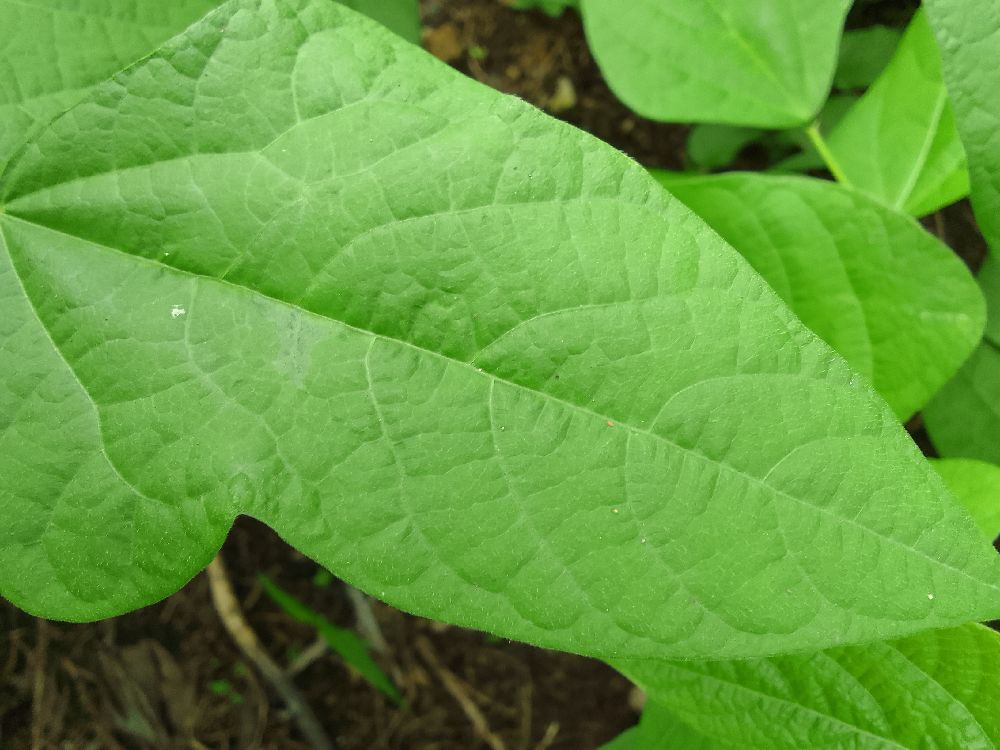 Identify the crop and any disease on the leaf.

common bean, healthy
